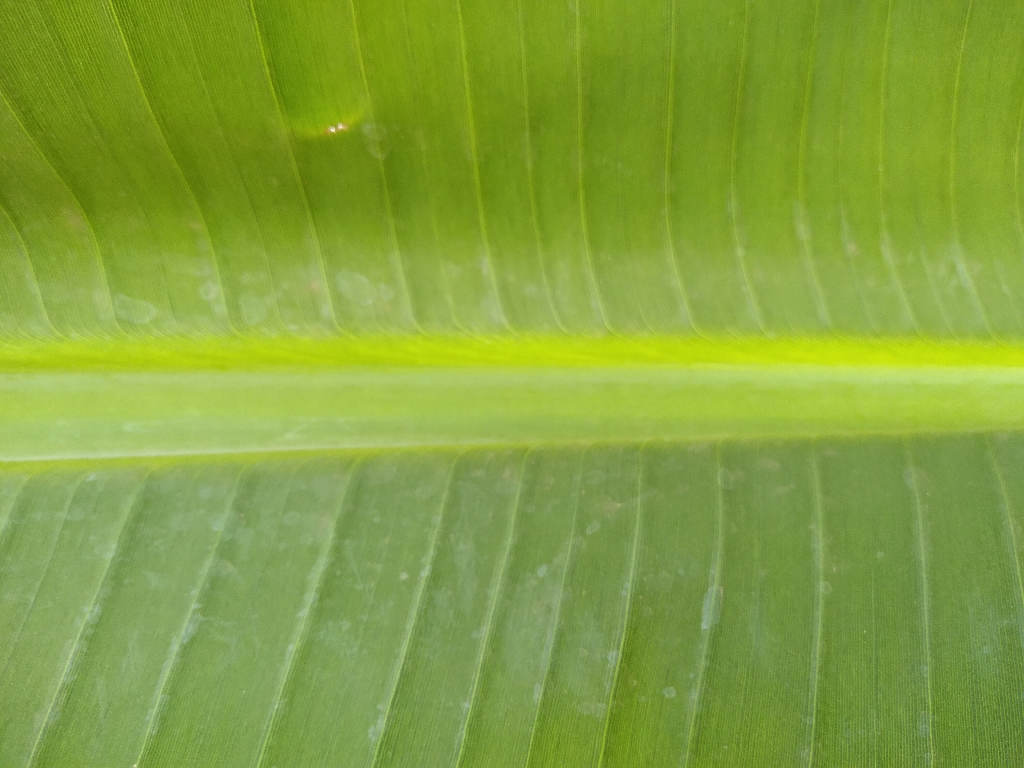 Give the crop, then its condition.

banana, healthy
